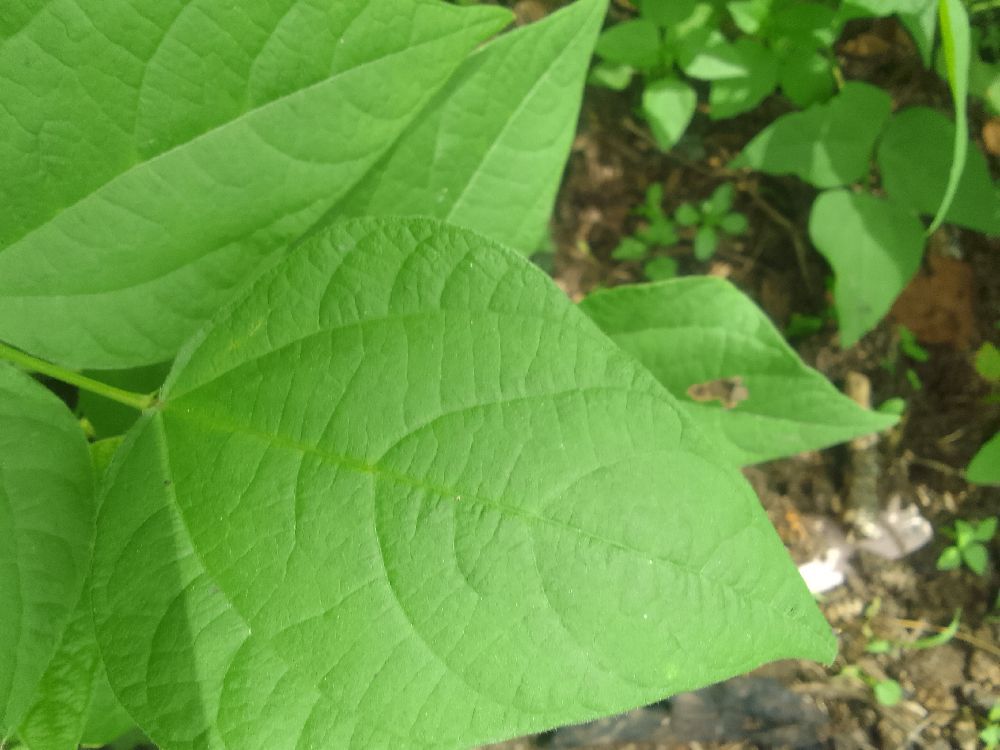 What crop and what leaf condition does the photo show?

common bean, healthy
